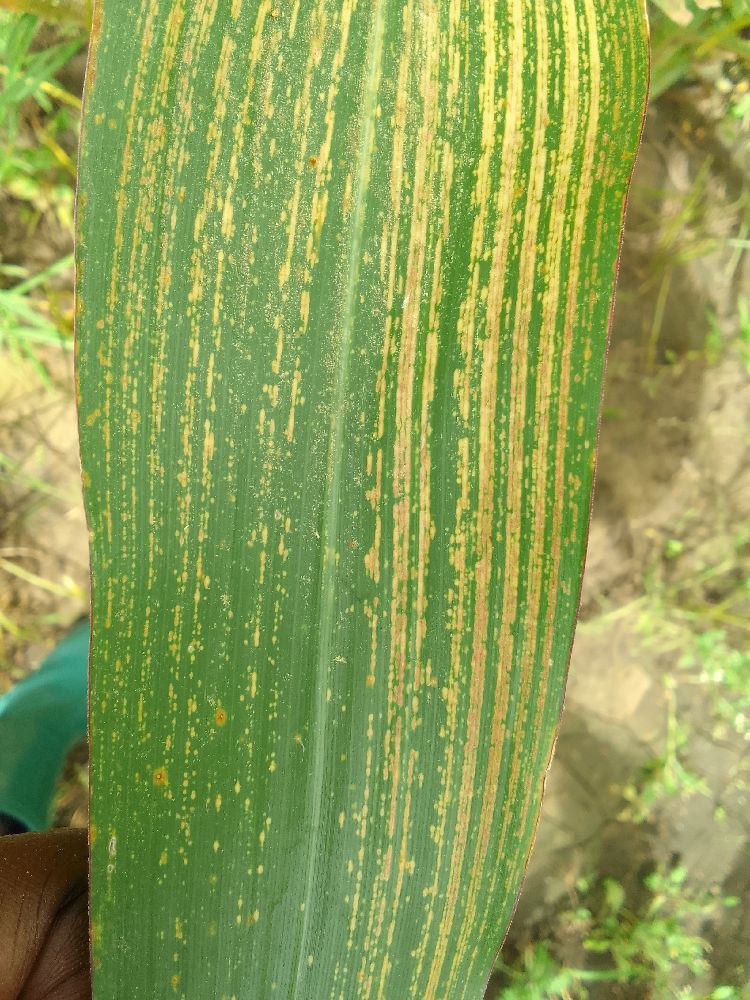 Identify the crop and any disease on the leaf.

maize, maize streak virus
